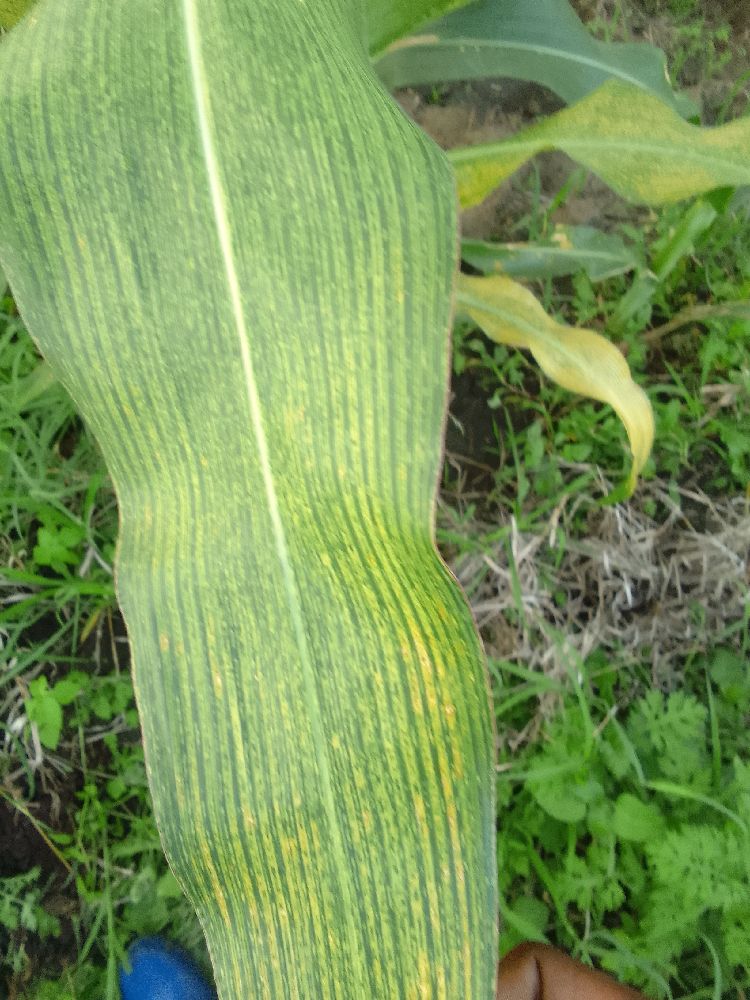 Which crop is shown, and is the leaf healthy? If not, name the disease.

maize, maize streak virus
